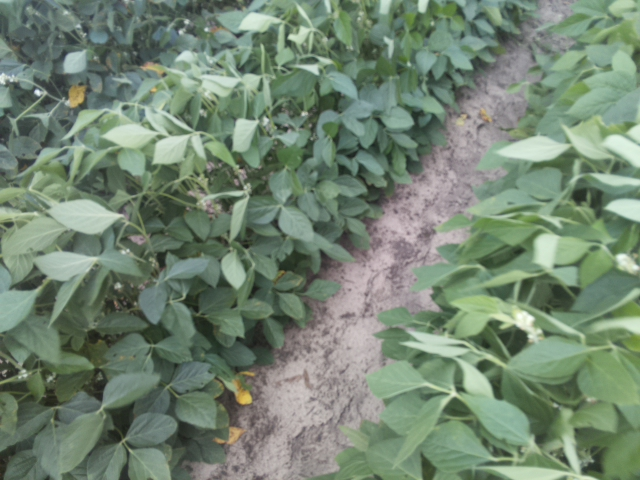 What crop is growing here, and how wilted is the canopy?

soybean, slight leaflet or petiole turgor loss in upper canopy
